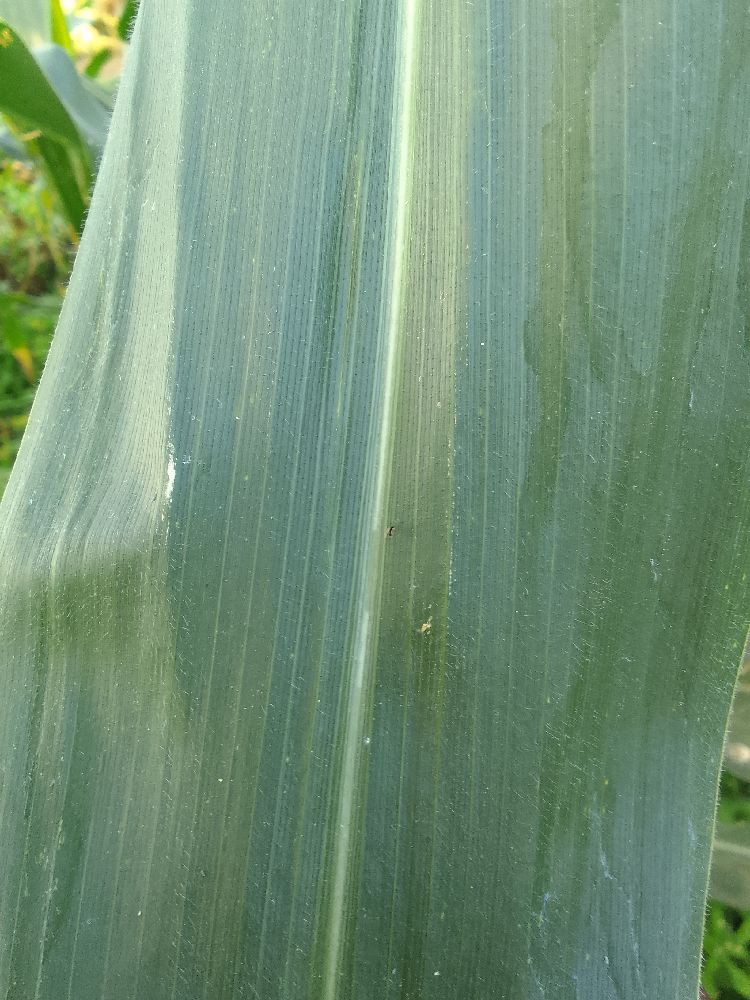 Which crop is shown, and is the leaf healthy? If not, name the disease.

maize, healthy
